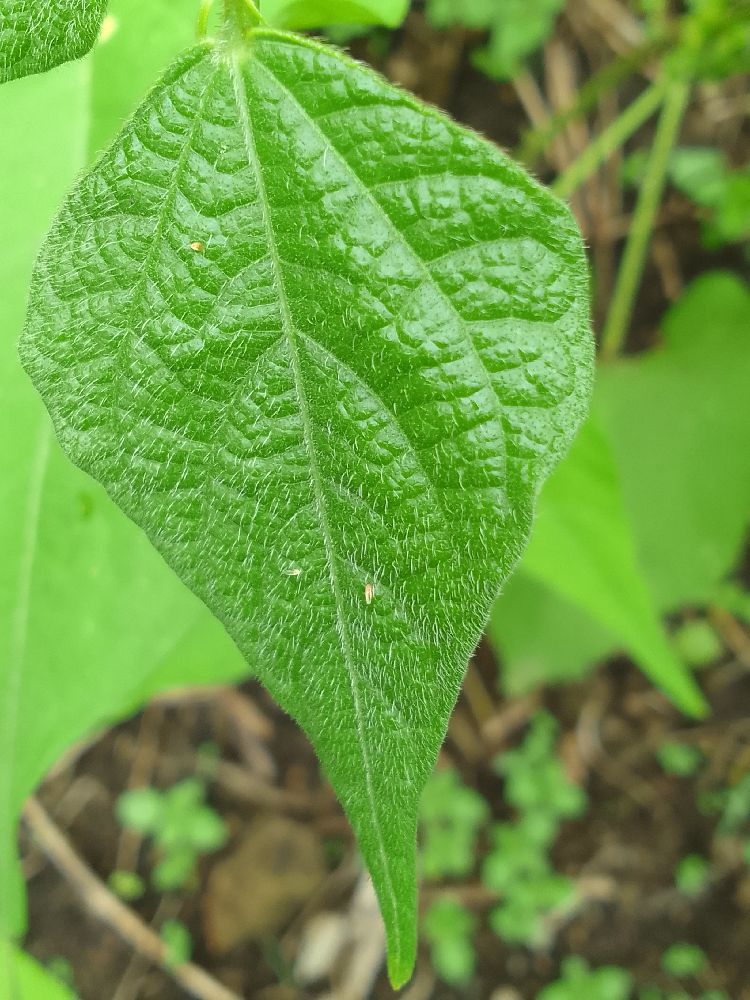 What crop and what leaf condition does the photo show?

common bean, healthy
